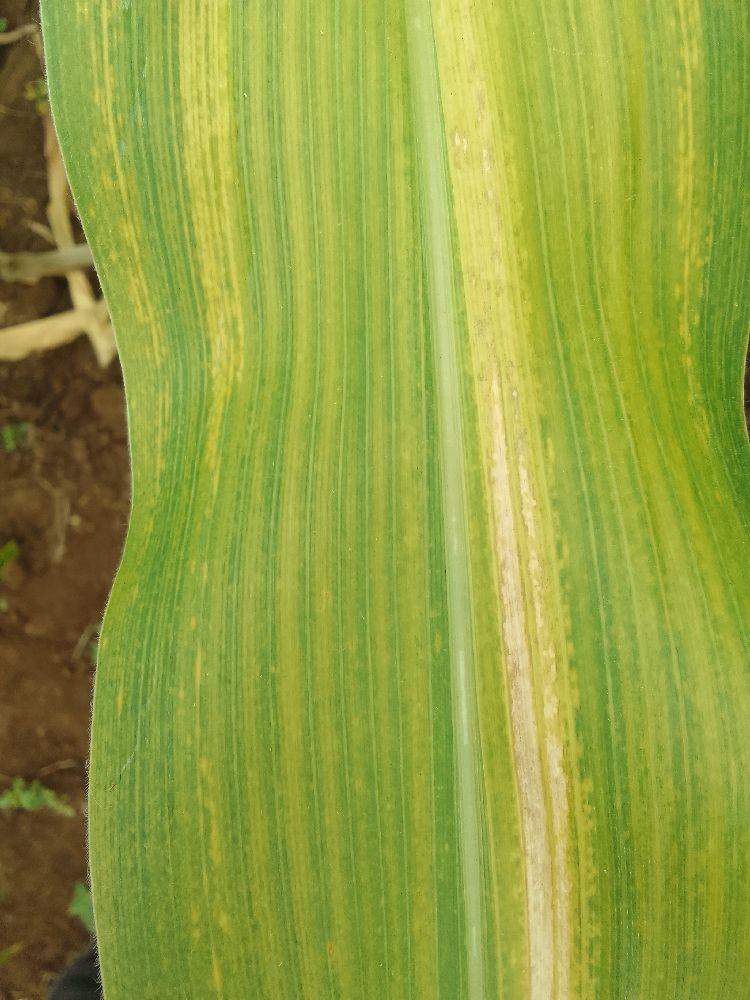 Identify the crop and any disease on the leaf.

maize, maize lethal necrosis
